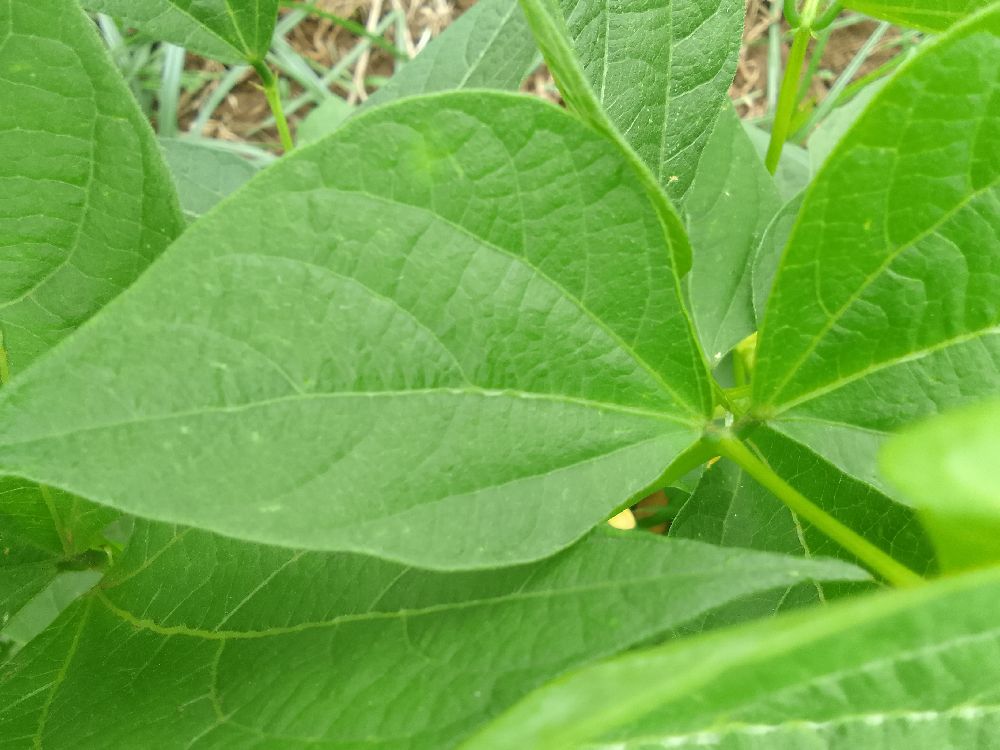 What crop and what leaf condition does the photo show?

common bean, healthy
